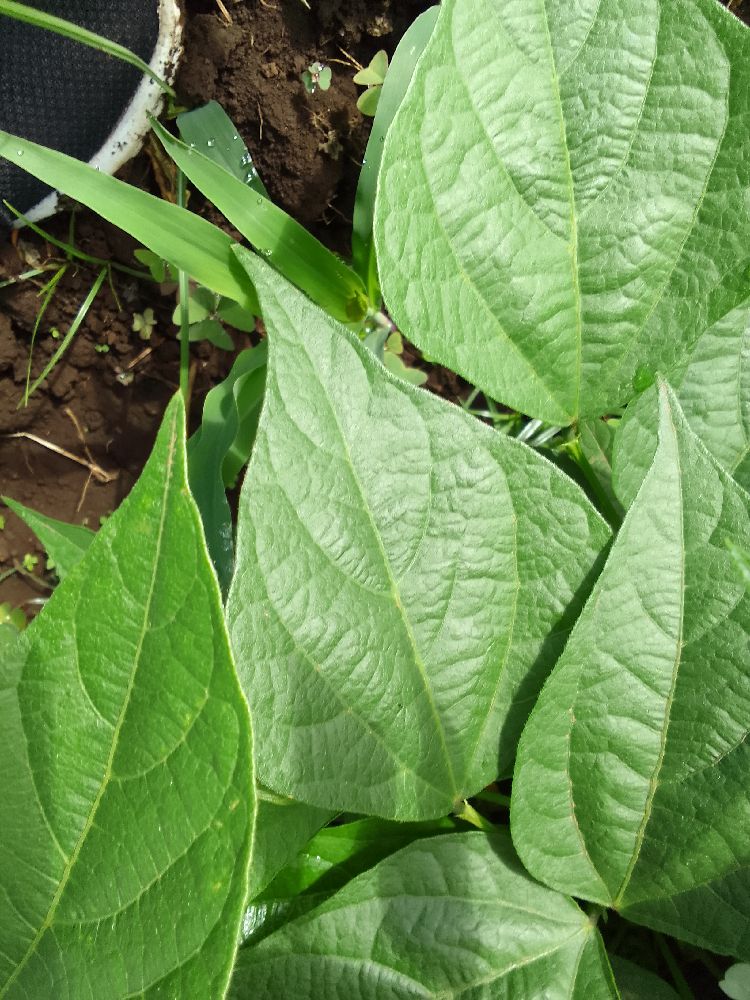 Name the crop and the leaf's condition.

common bean, healthy
